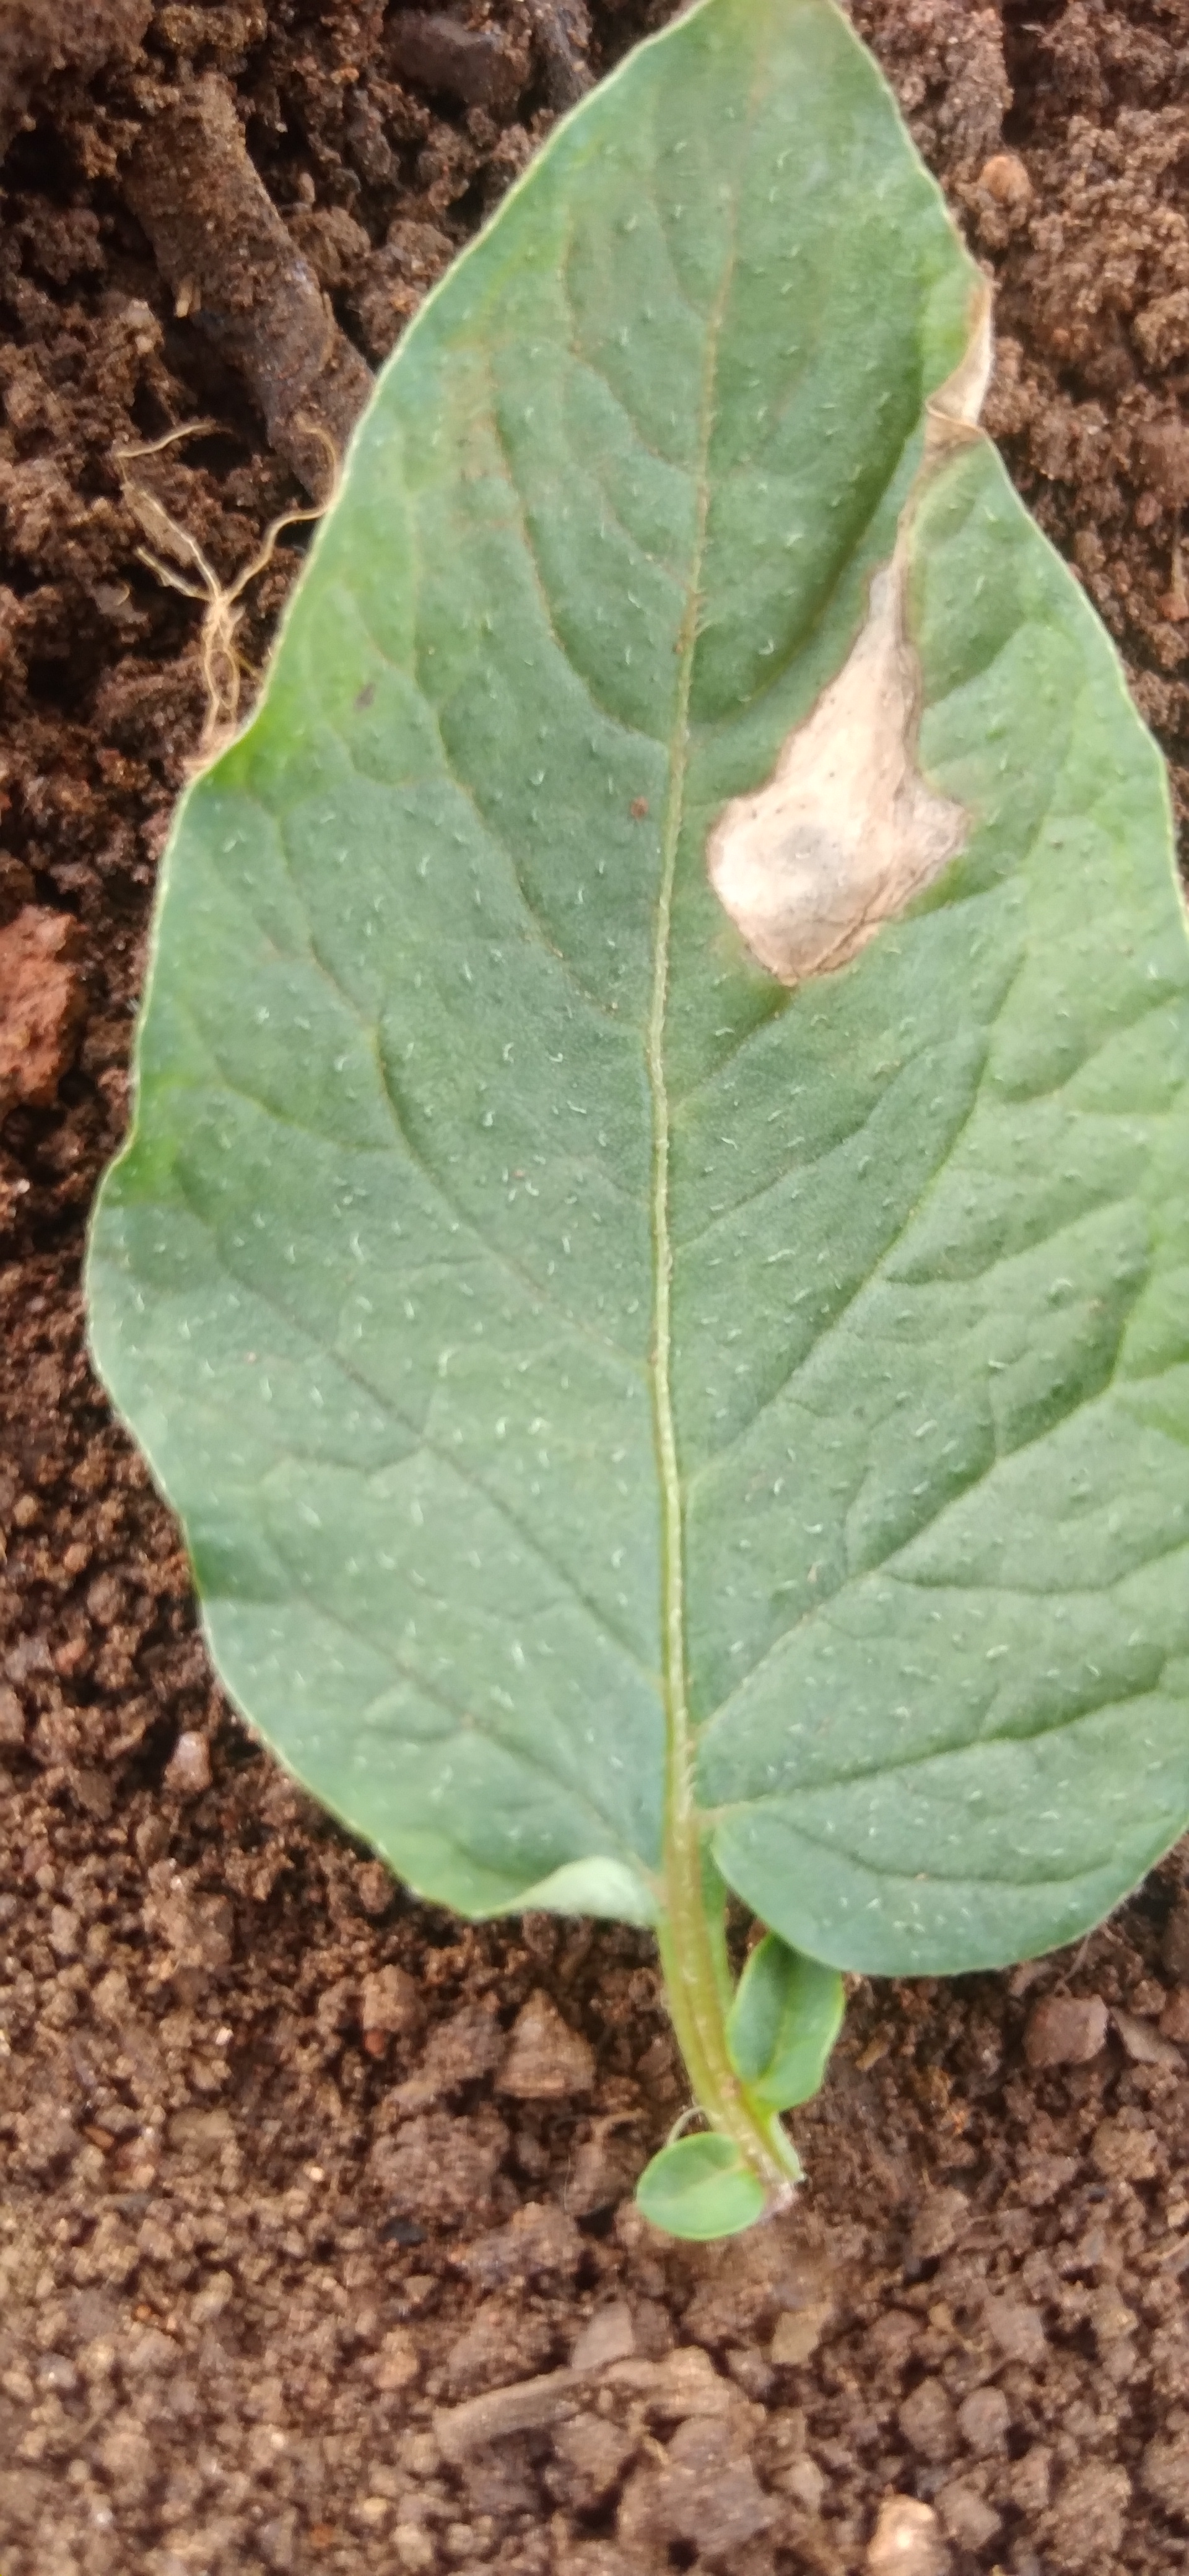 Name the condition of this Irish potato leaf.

early blight
